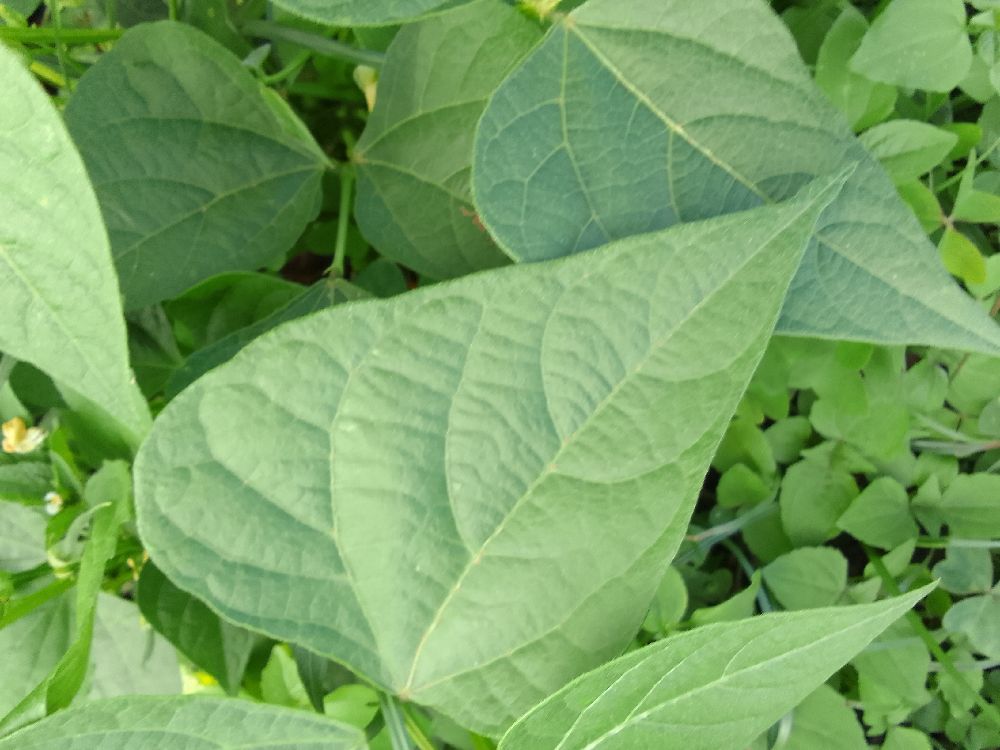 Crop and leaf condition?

common bean, healthy
